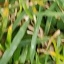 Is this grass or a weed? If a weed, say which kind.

grass
